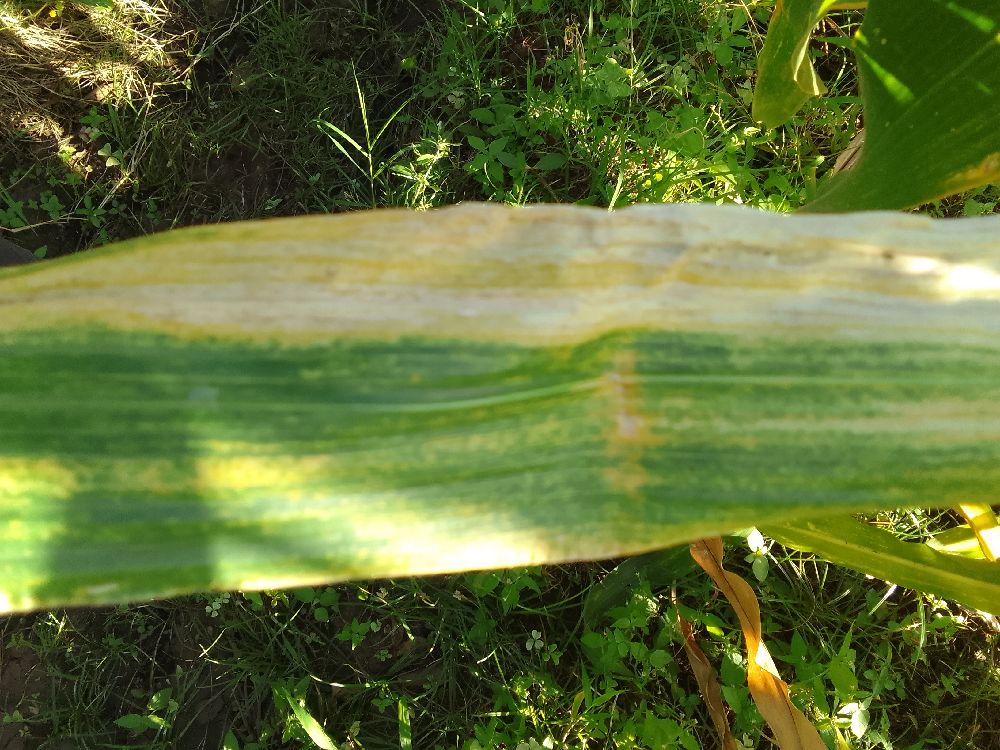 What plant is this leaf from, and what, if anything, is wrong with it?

maize, maize lethal necrosis
